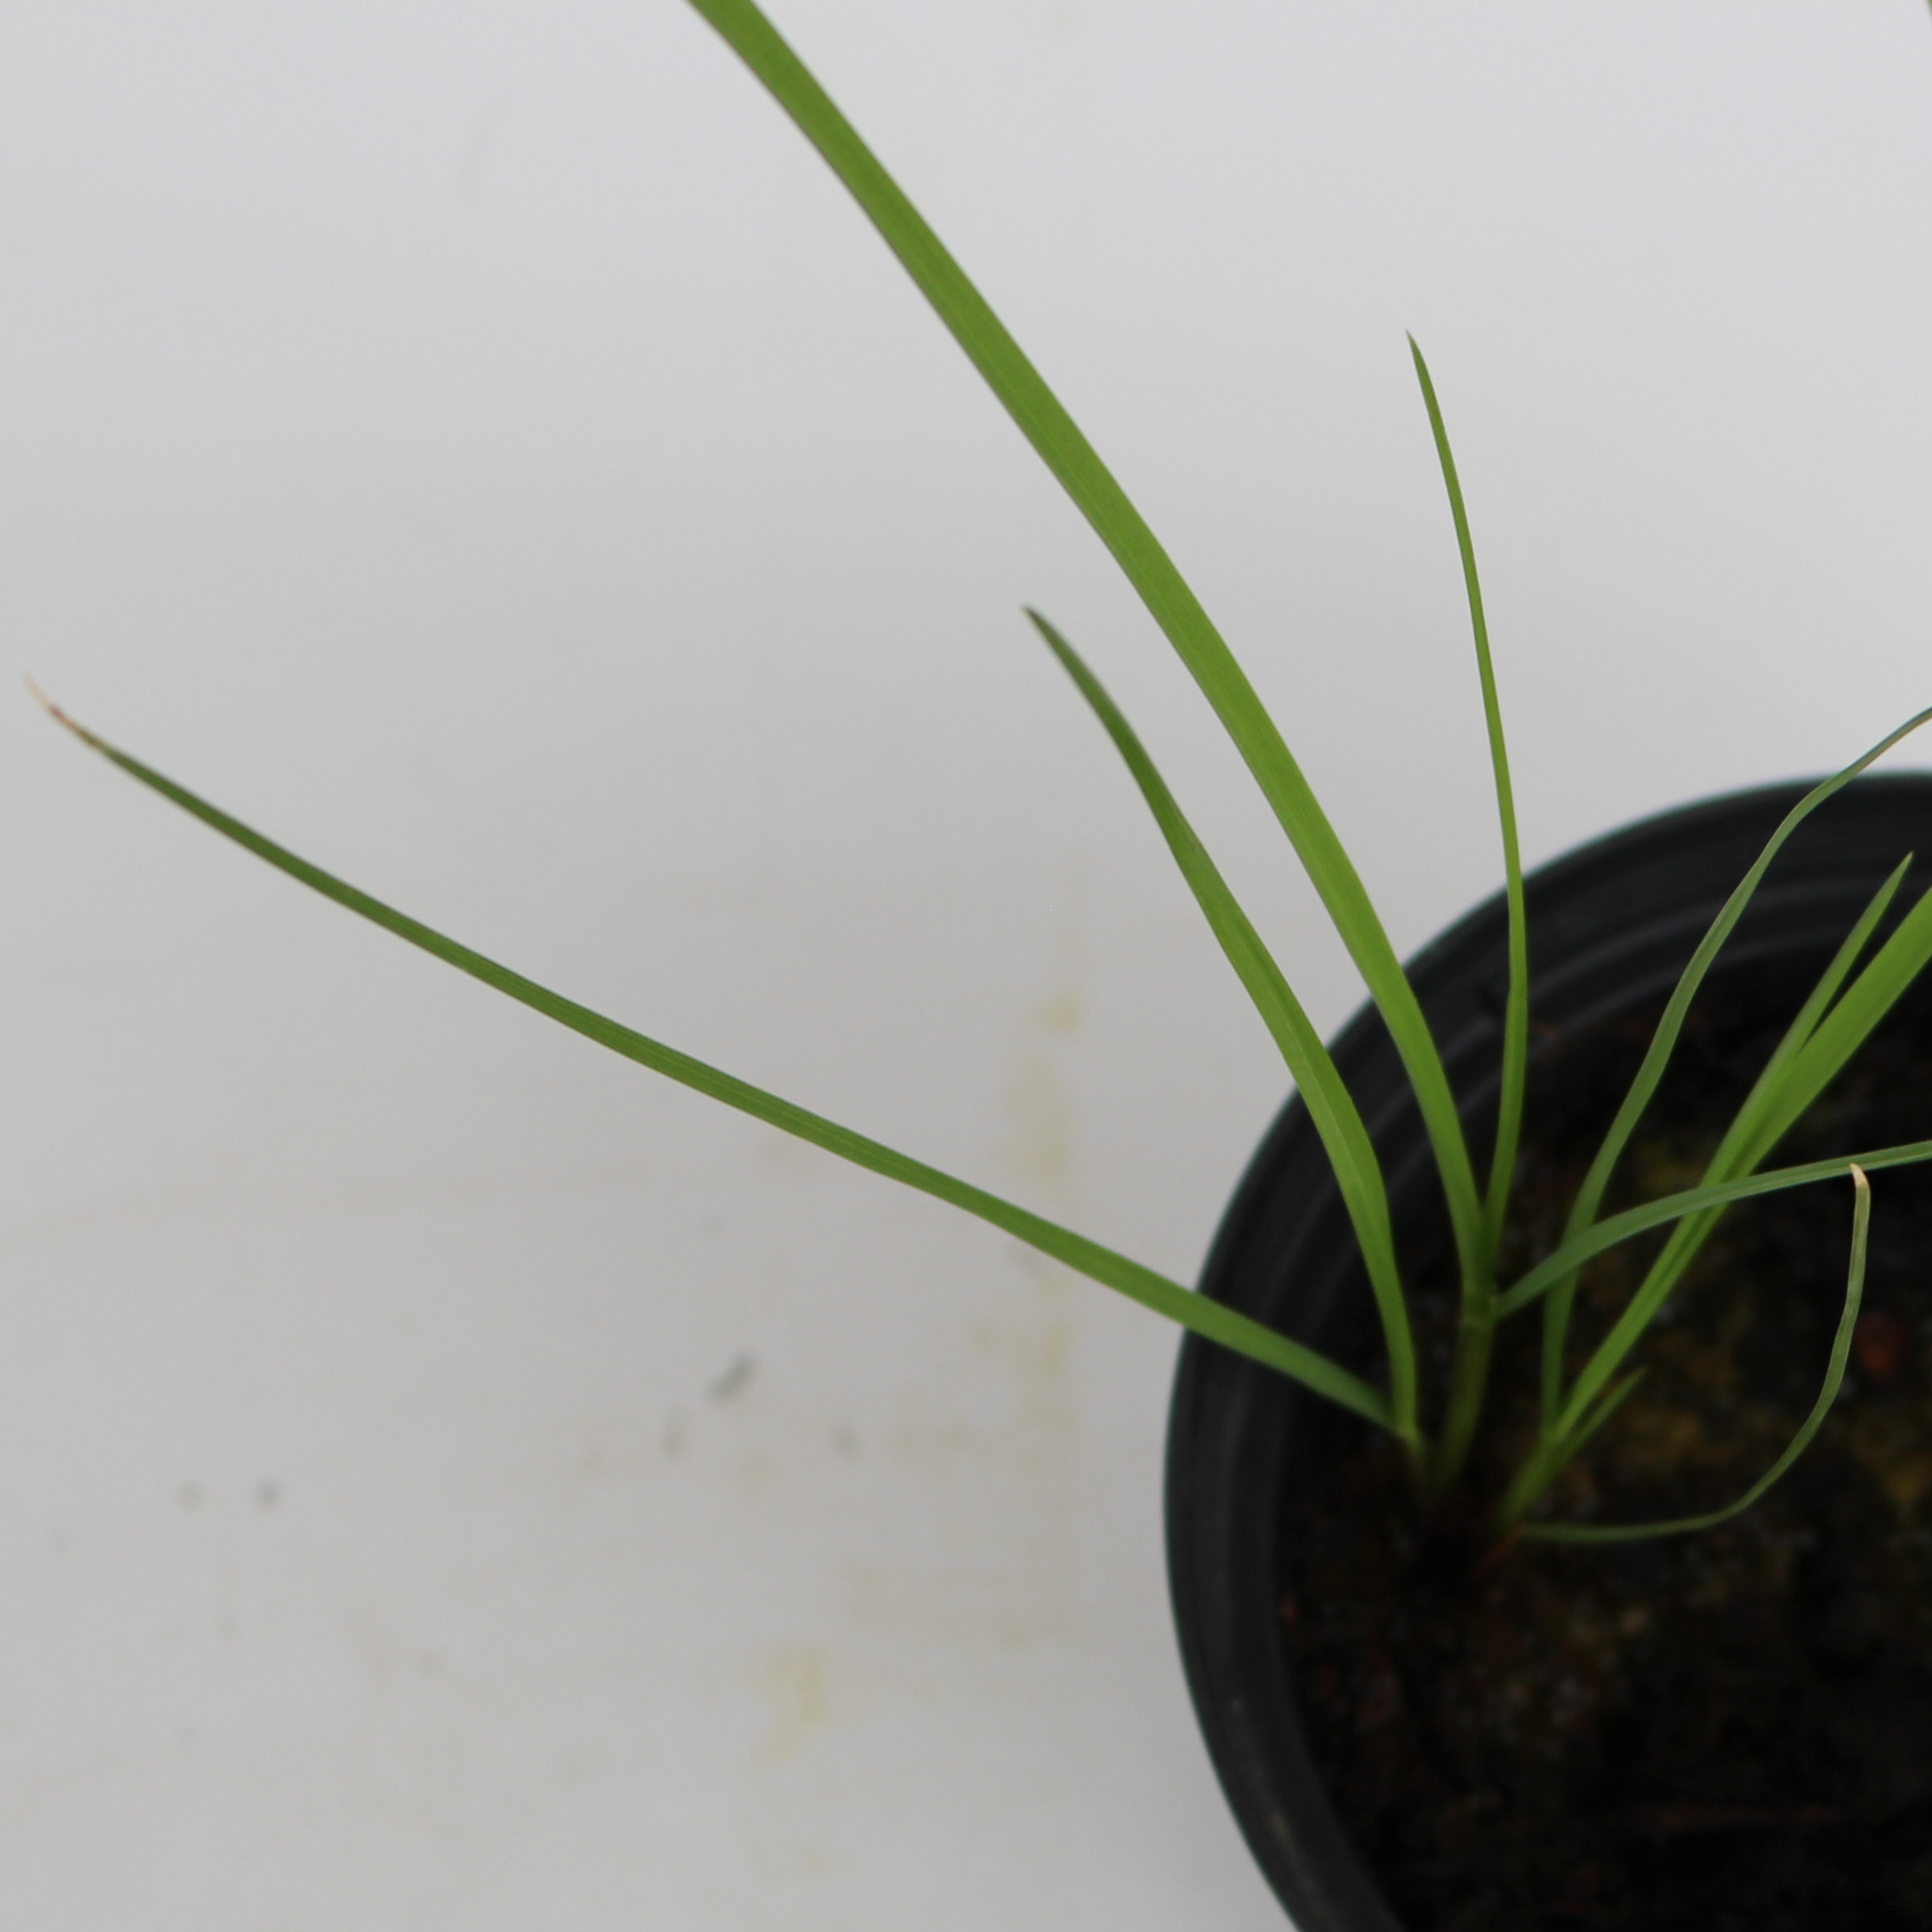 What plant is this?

Lolium multiflorum
